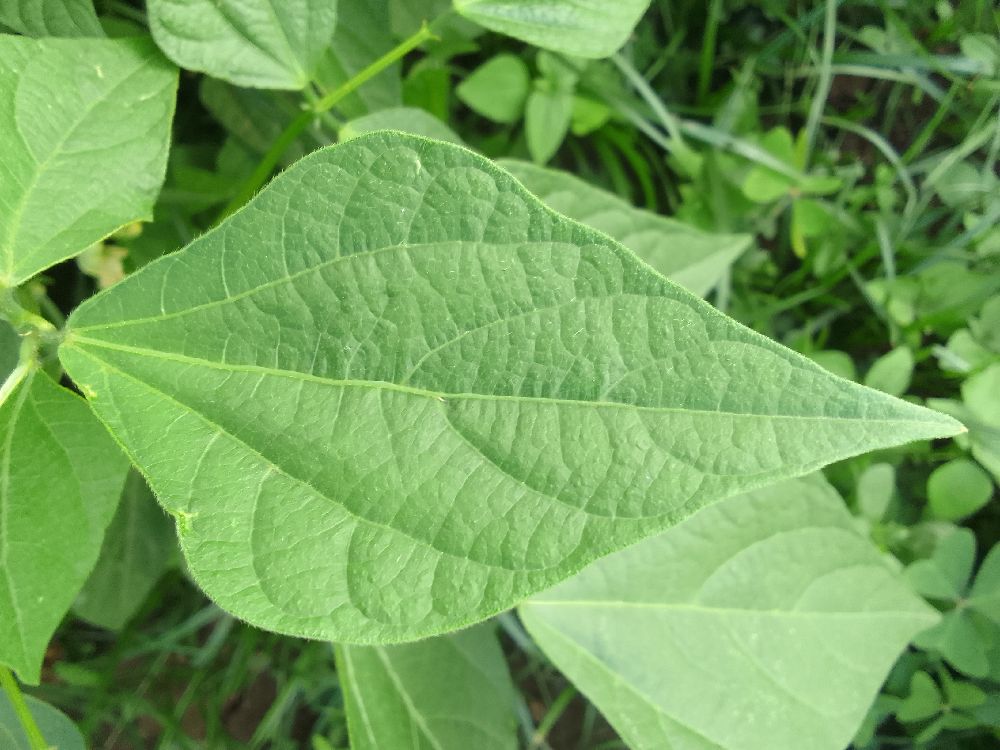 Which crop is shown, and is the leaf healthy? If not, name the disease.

common bean, healthy
